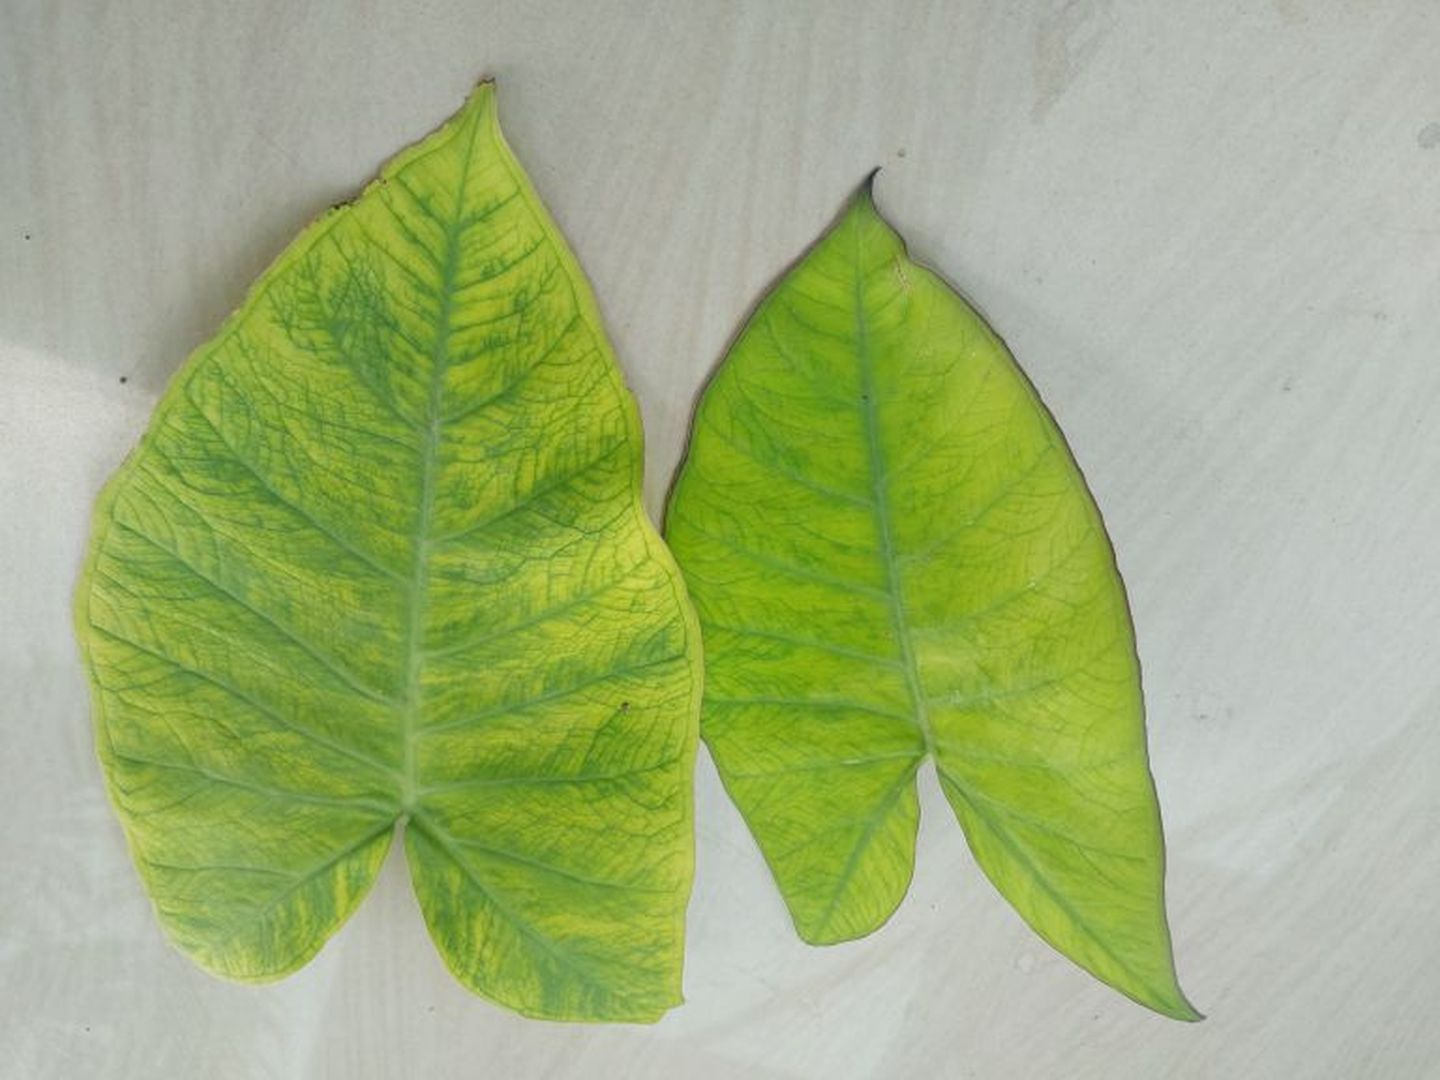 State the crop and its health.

taro, mosaic
